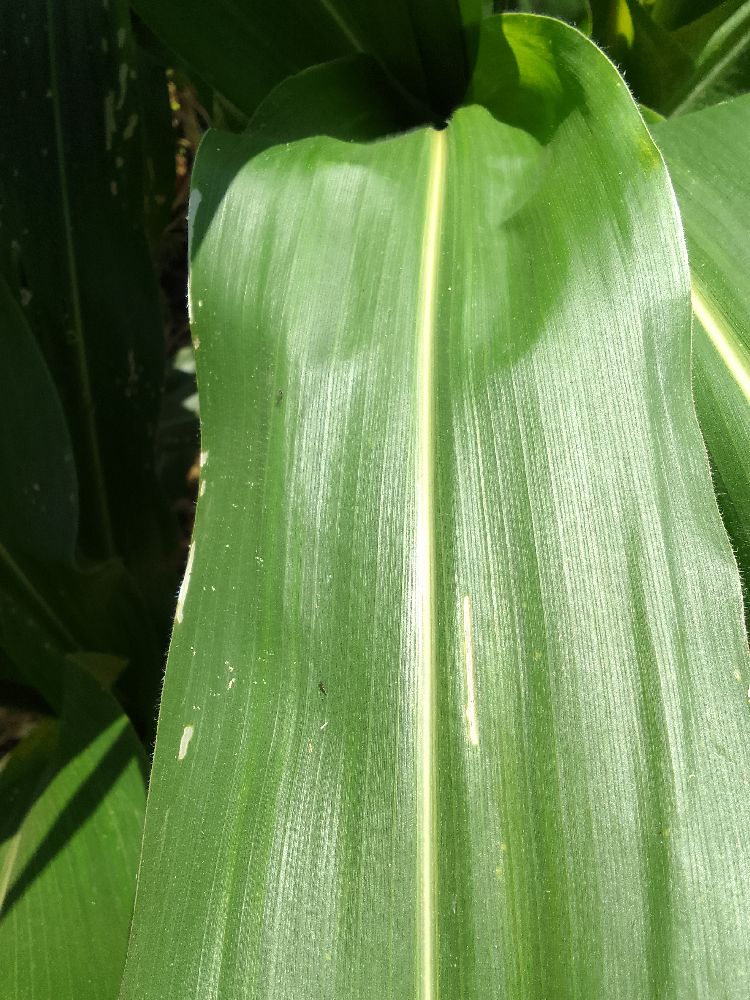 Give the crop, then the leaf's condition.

maize, healthy
